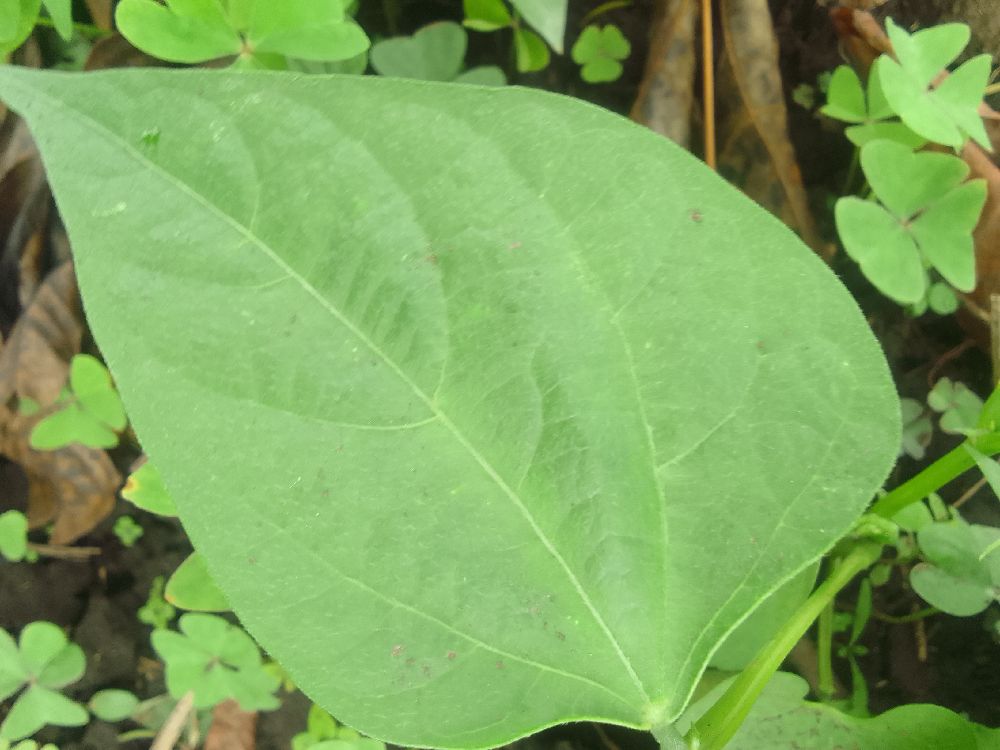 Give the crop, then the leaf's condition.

common bean, healthy
